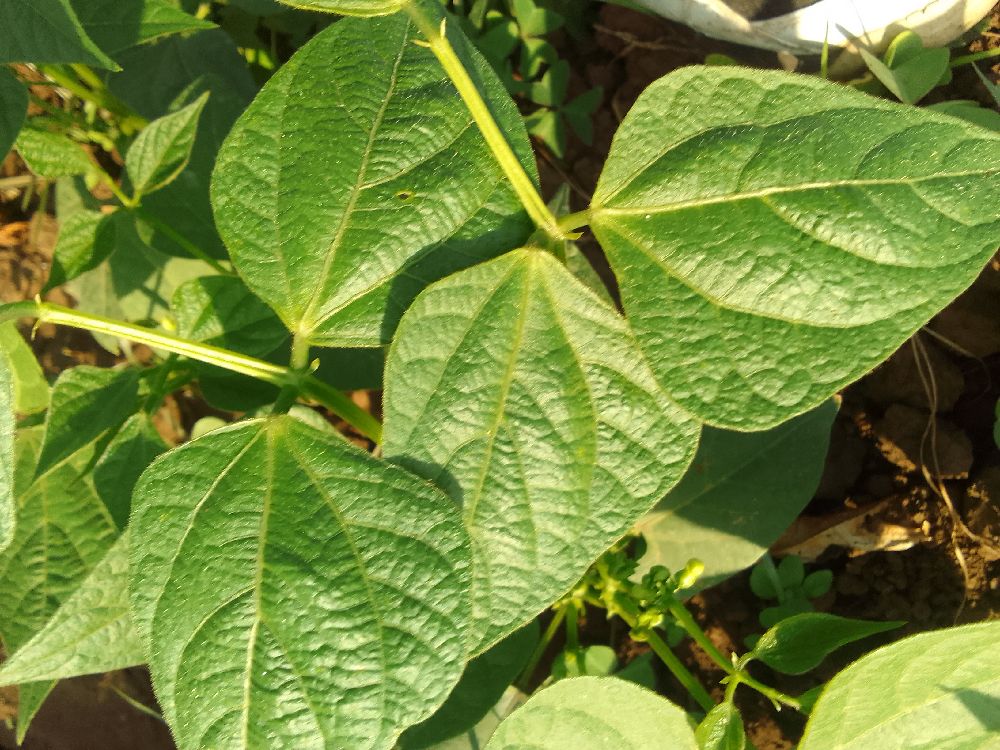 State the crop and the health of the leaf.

common bean, healthy
